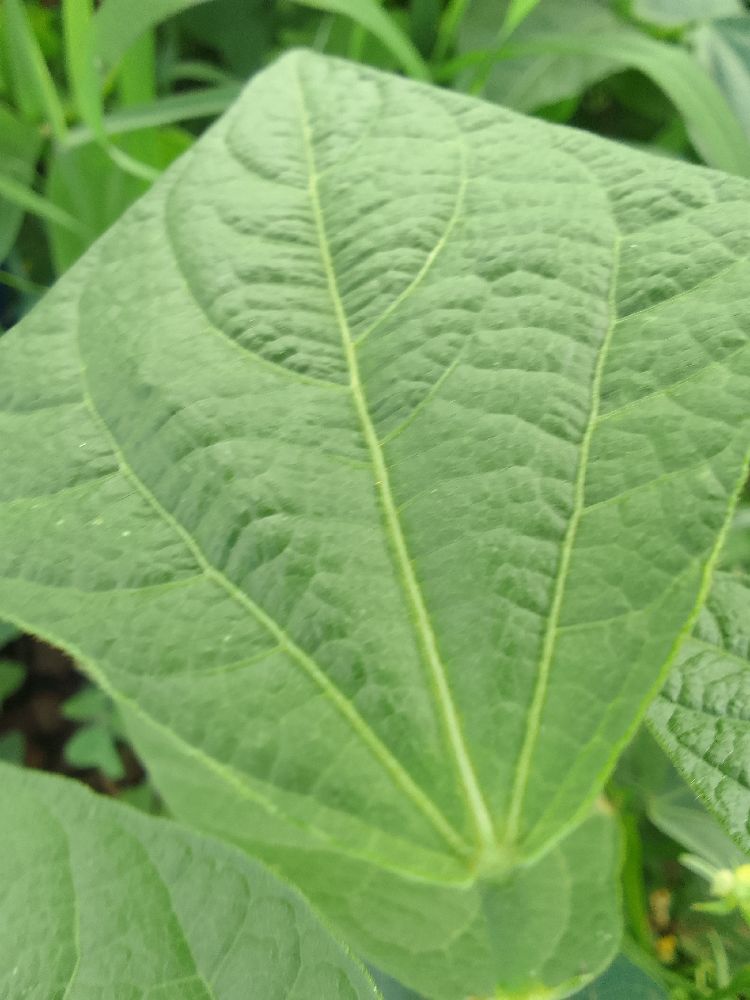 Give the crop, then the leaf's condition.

common bean, healthy
